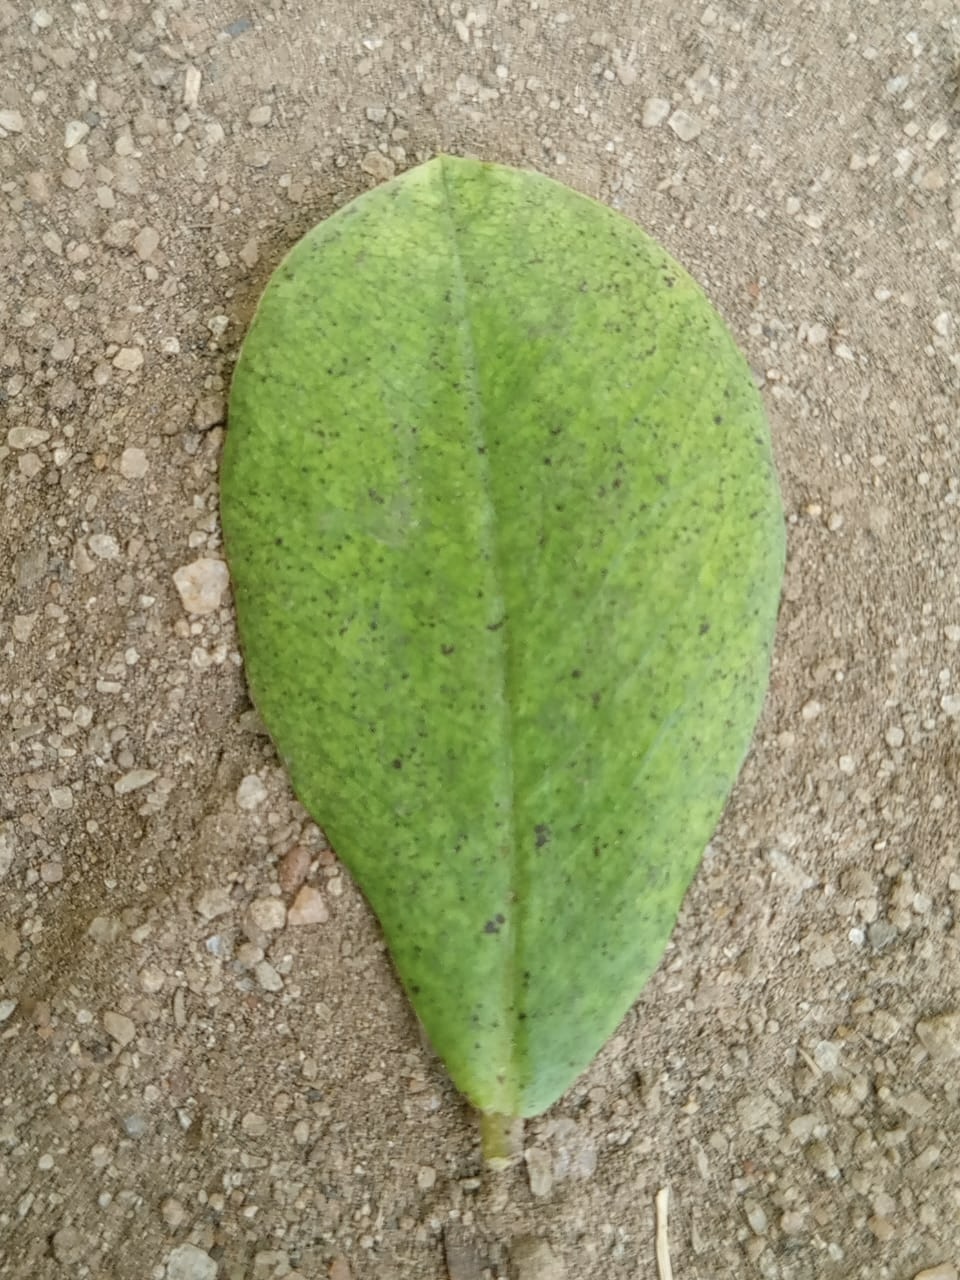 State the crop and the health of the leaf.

peanut, groundnut rosette virus
